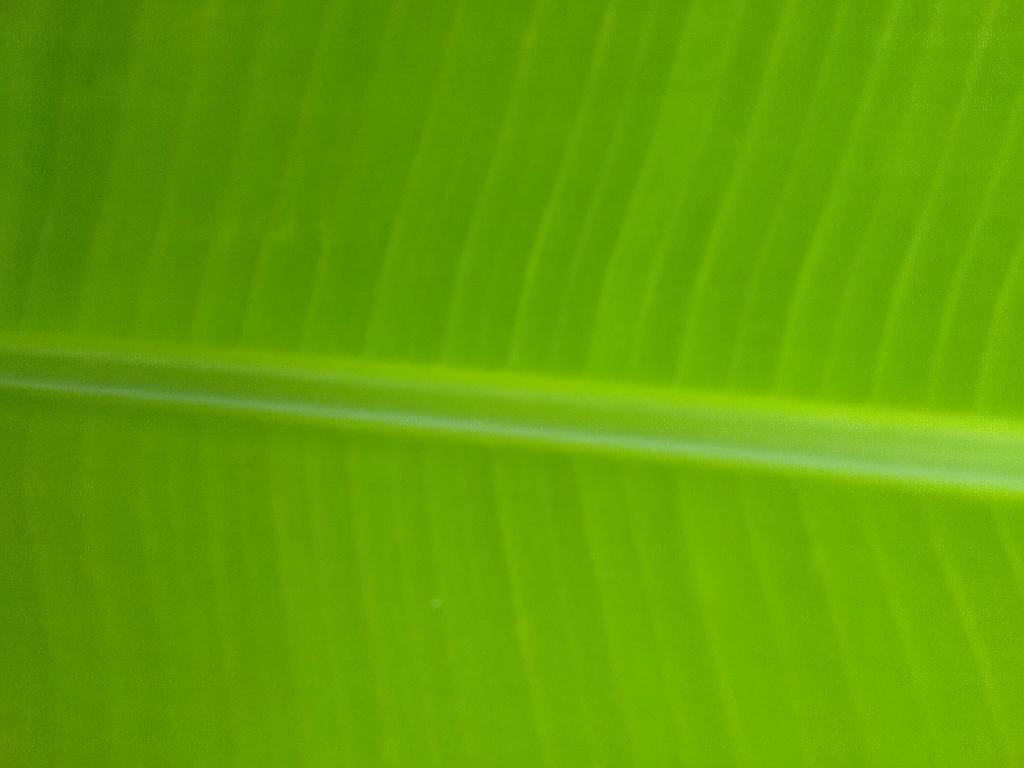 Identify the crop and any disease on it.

banana, healthy
